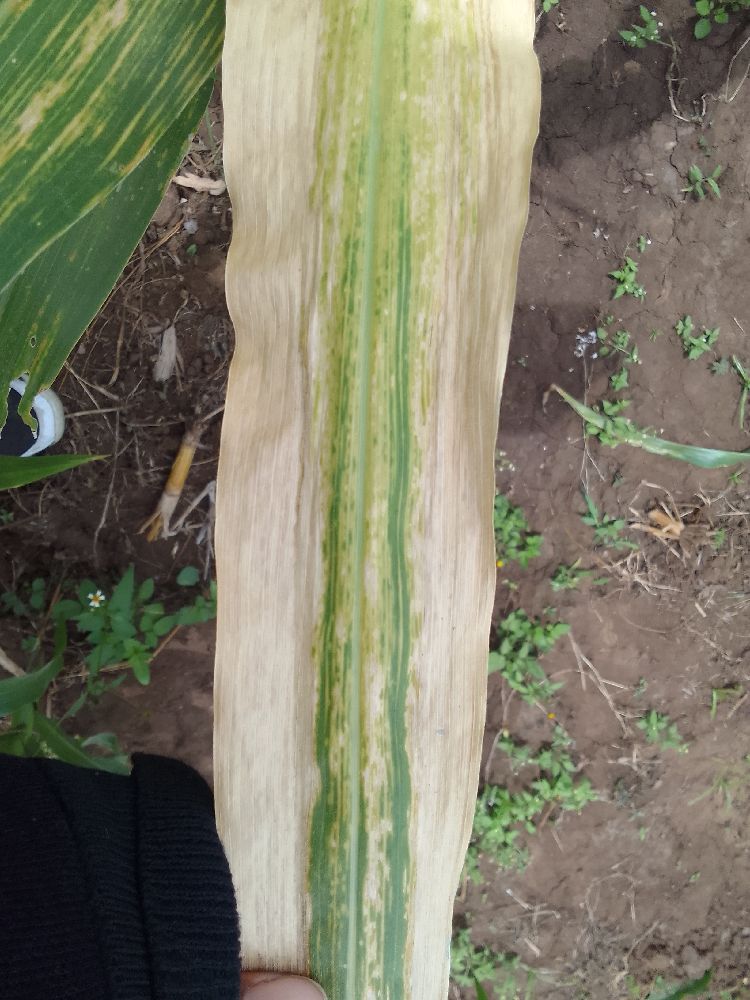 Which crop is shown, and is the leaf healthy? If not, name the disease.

maize, maize lethal necrosis
